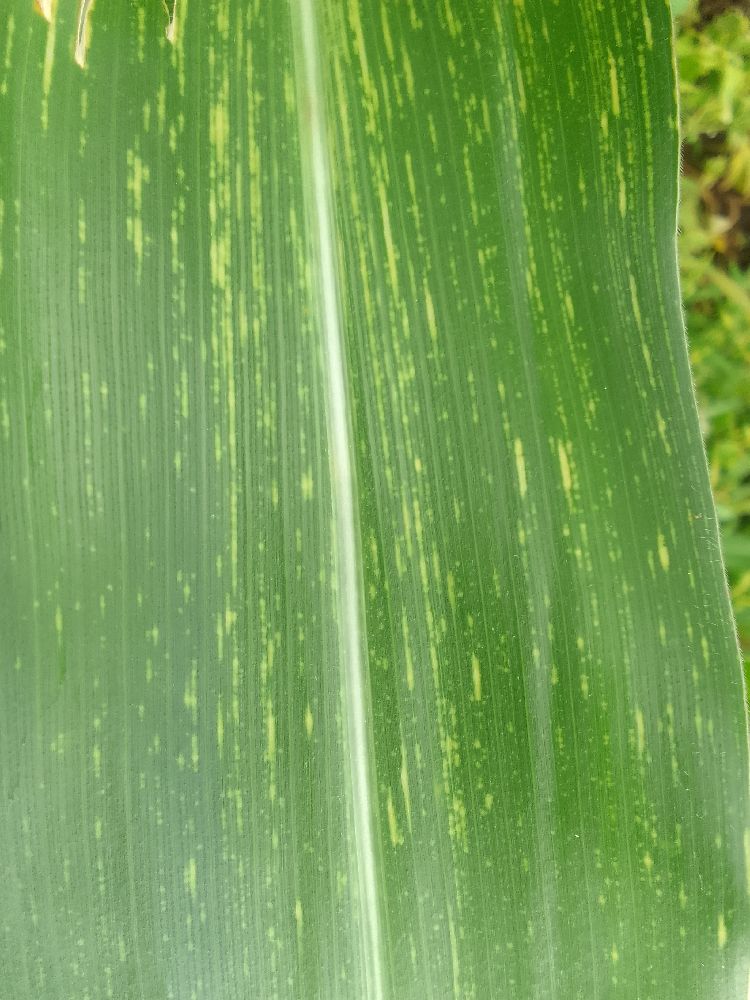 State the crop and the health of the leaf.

maize, maize streak virus
